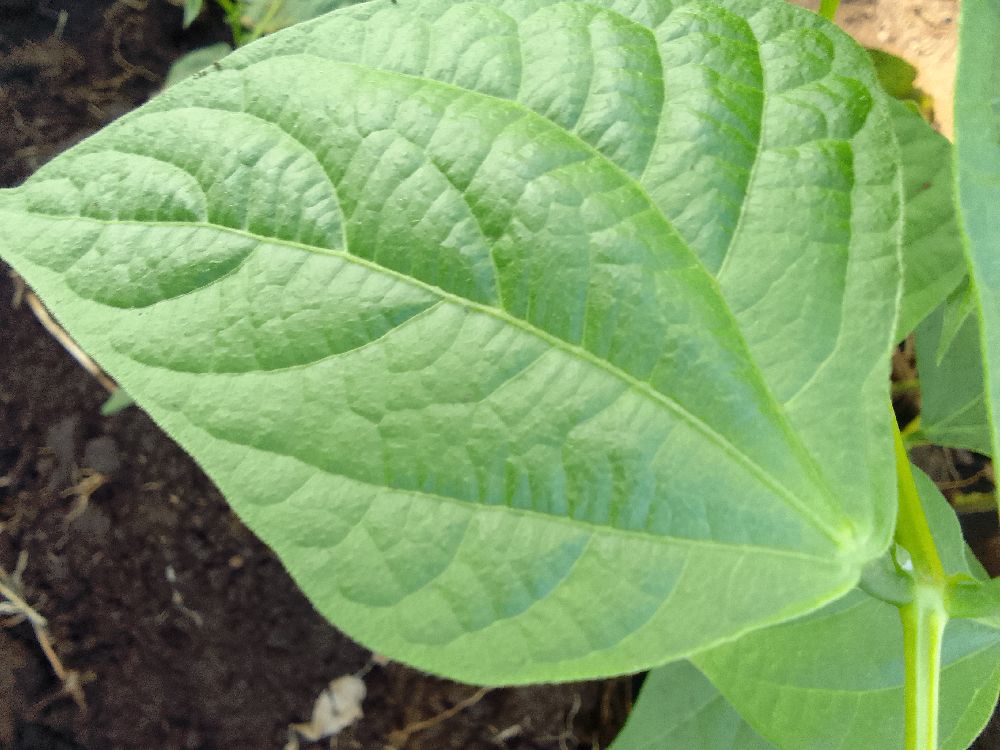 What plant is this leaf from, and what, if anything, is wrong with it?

common bean, healthy
